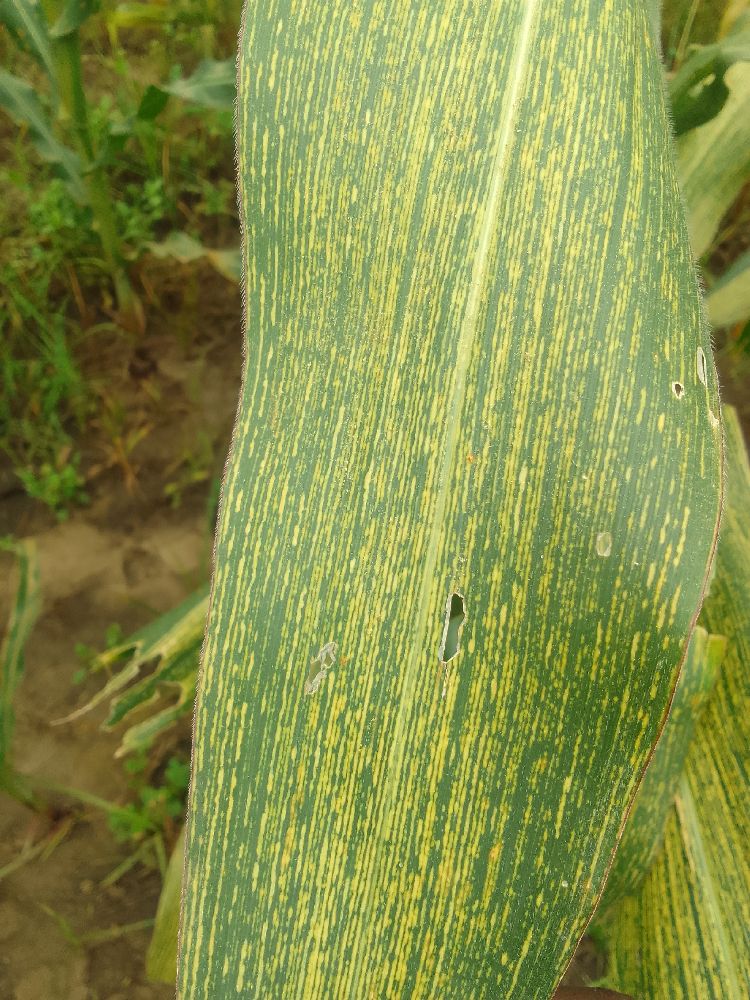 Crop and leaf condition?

maize, maize streak virus
